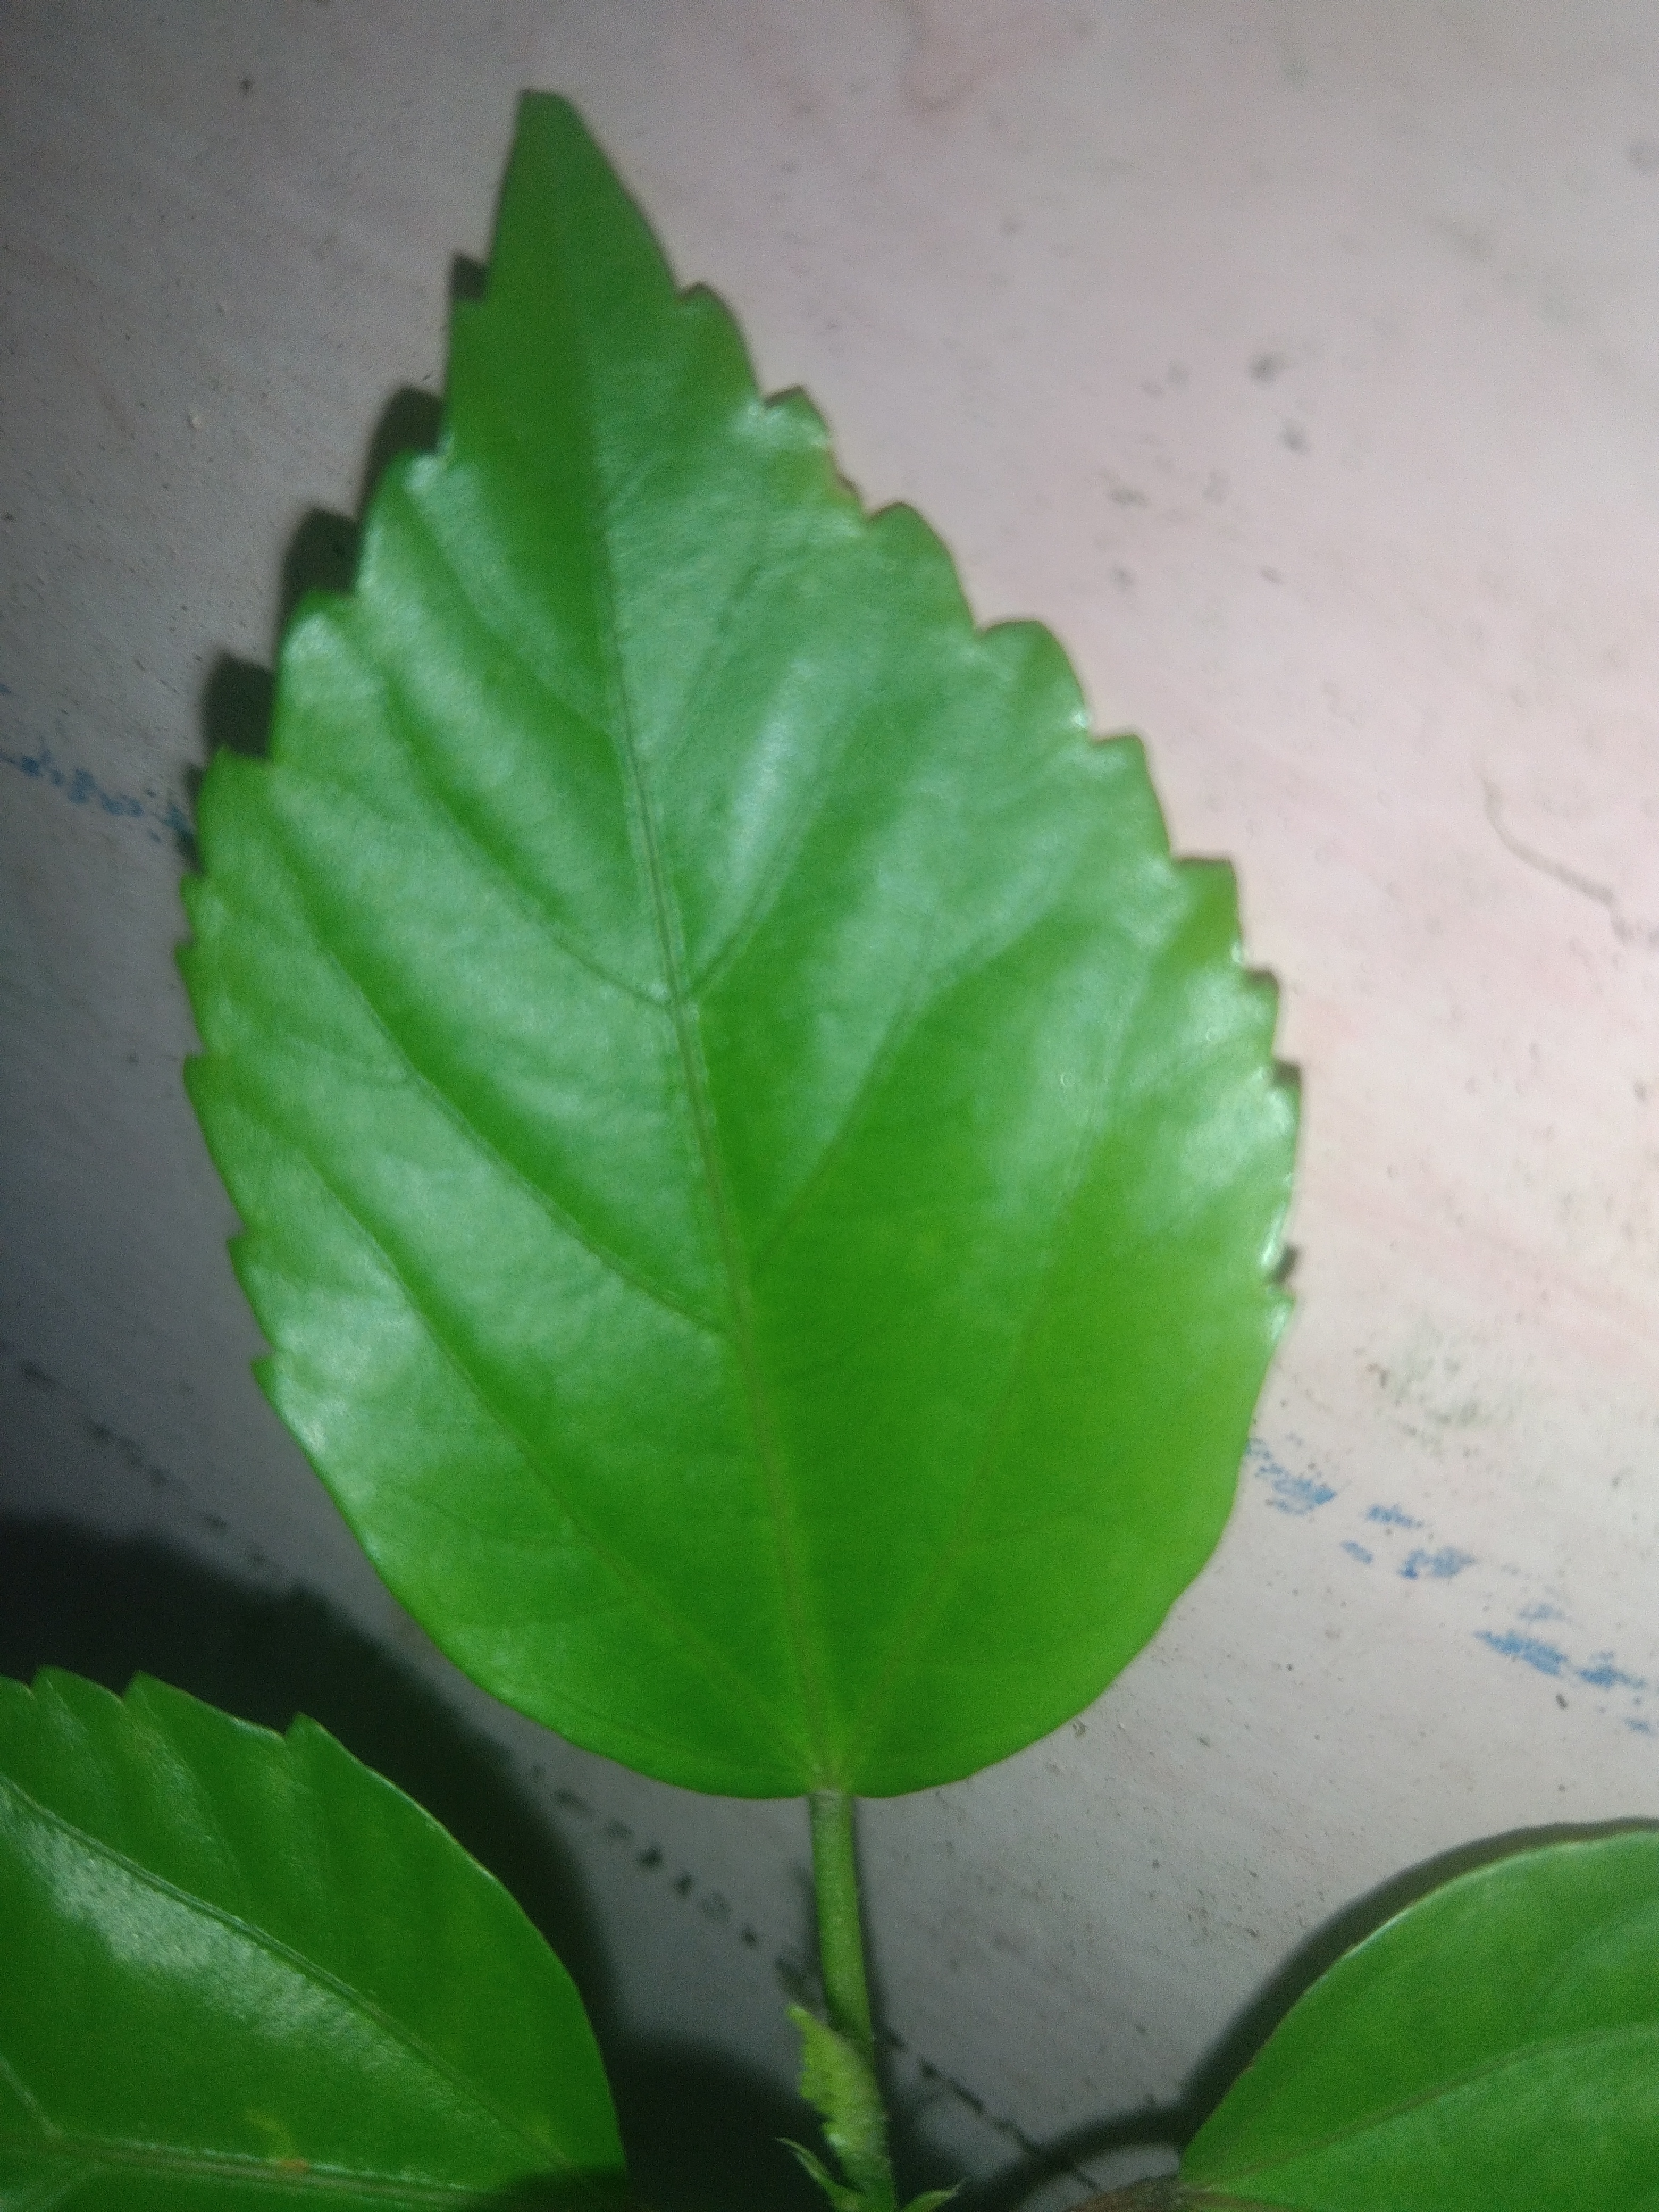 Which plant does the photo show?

hibiscus
